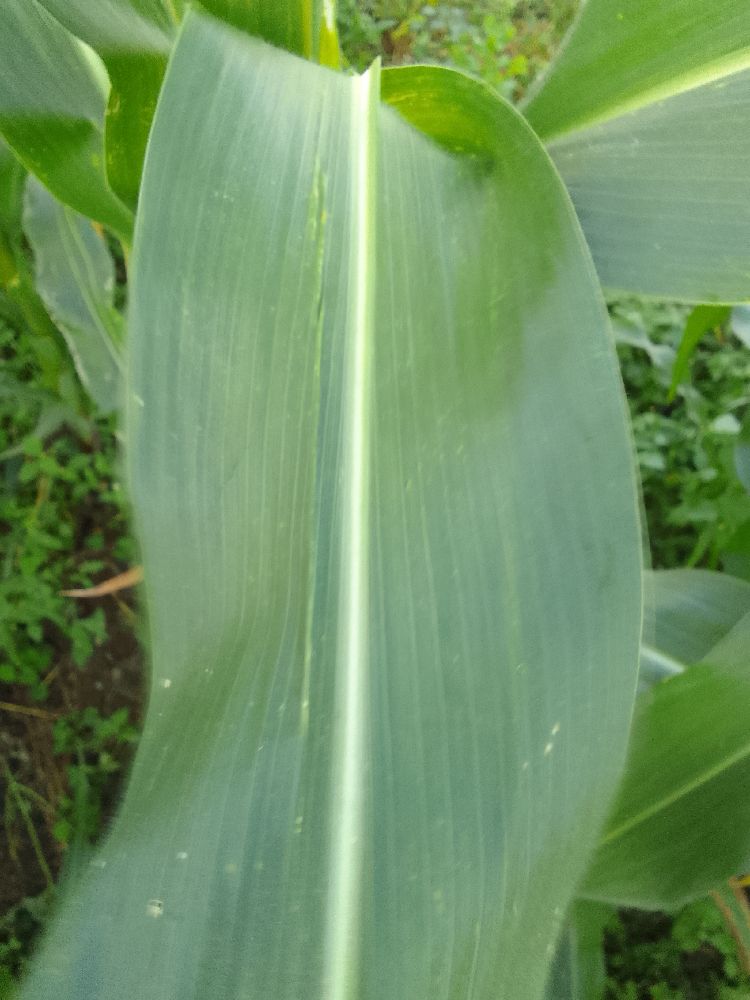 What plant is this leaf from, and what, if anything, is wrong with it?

maize, healthy
